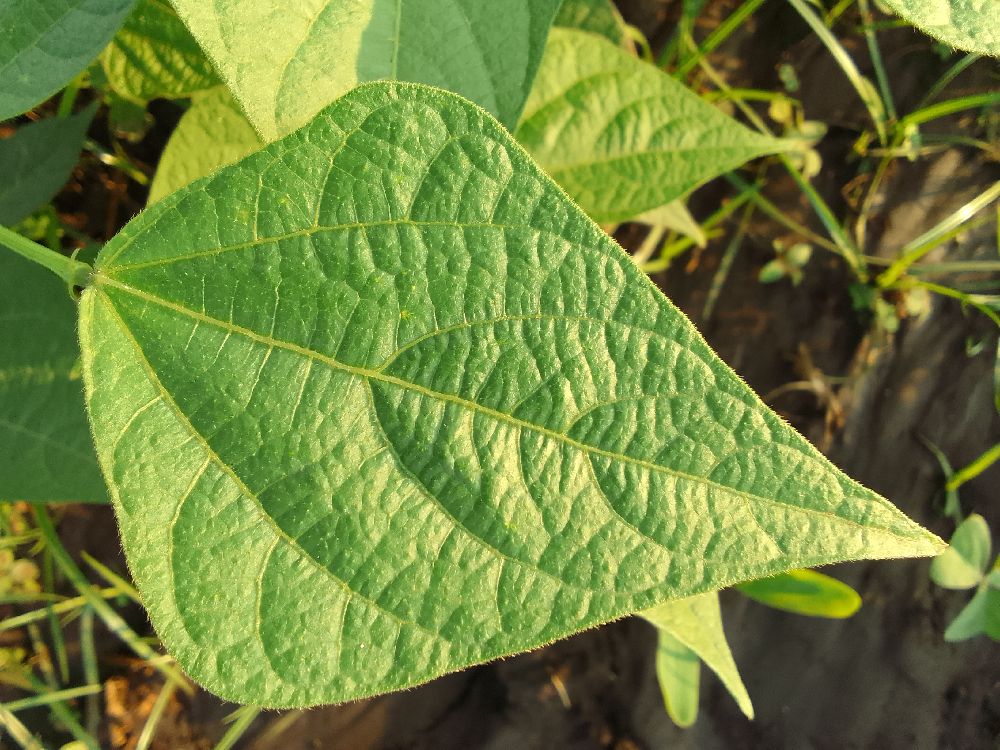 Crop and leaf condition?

common bean, healthy
